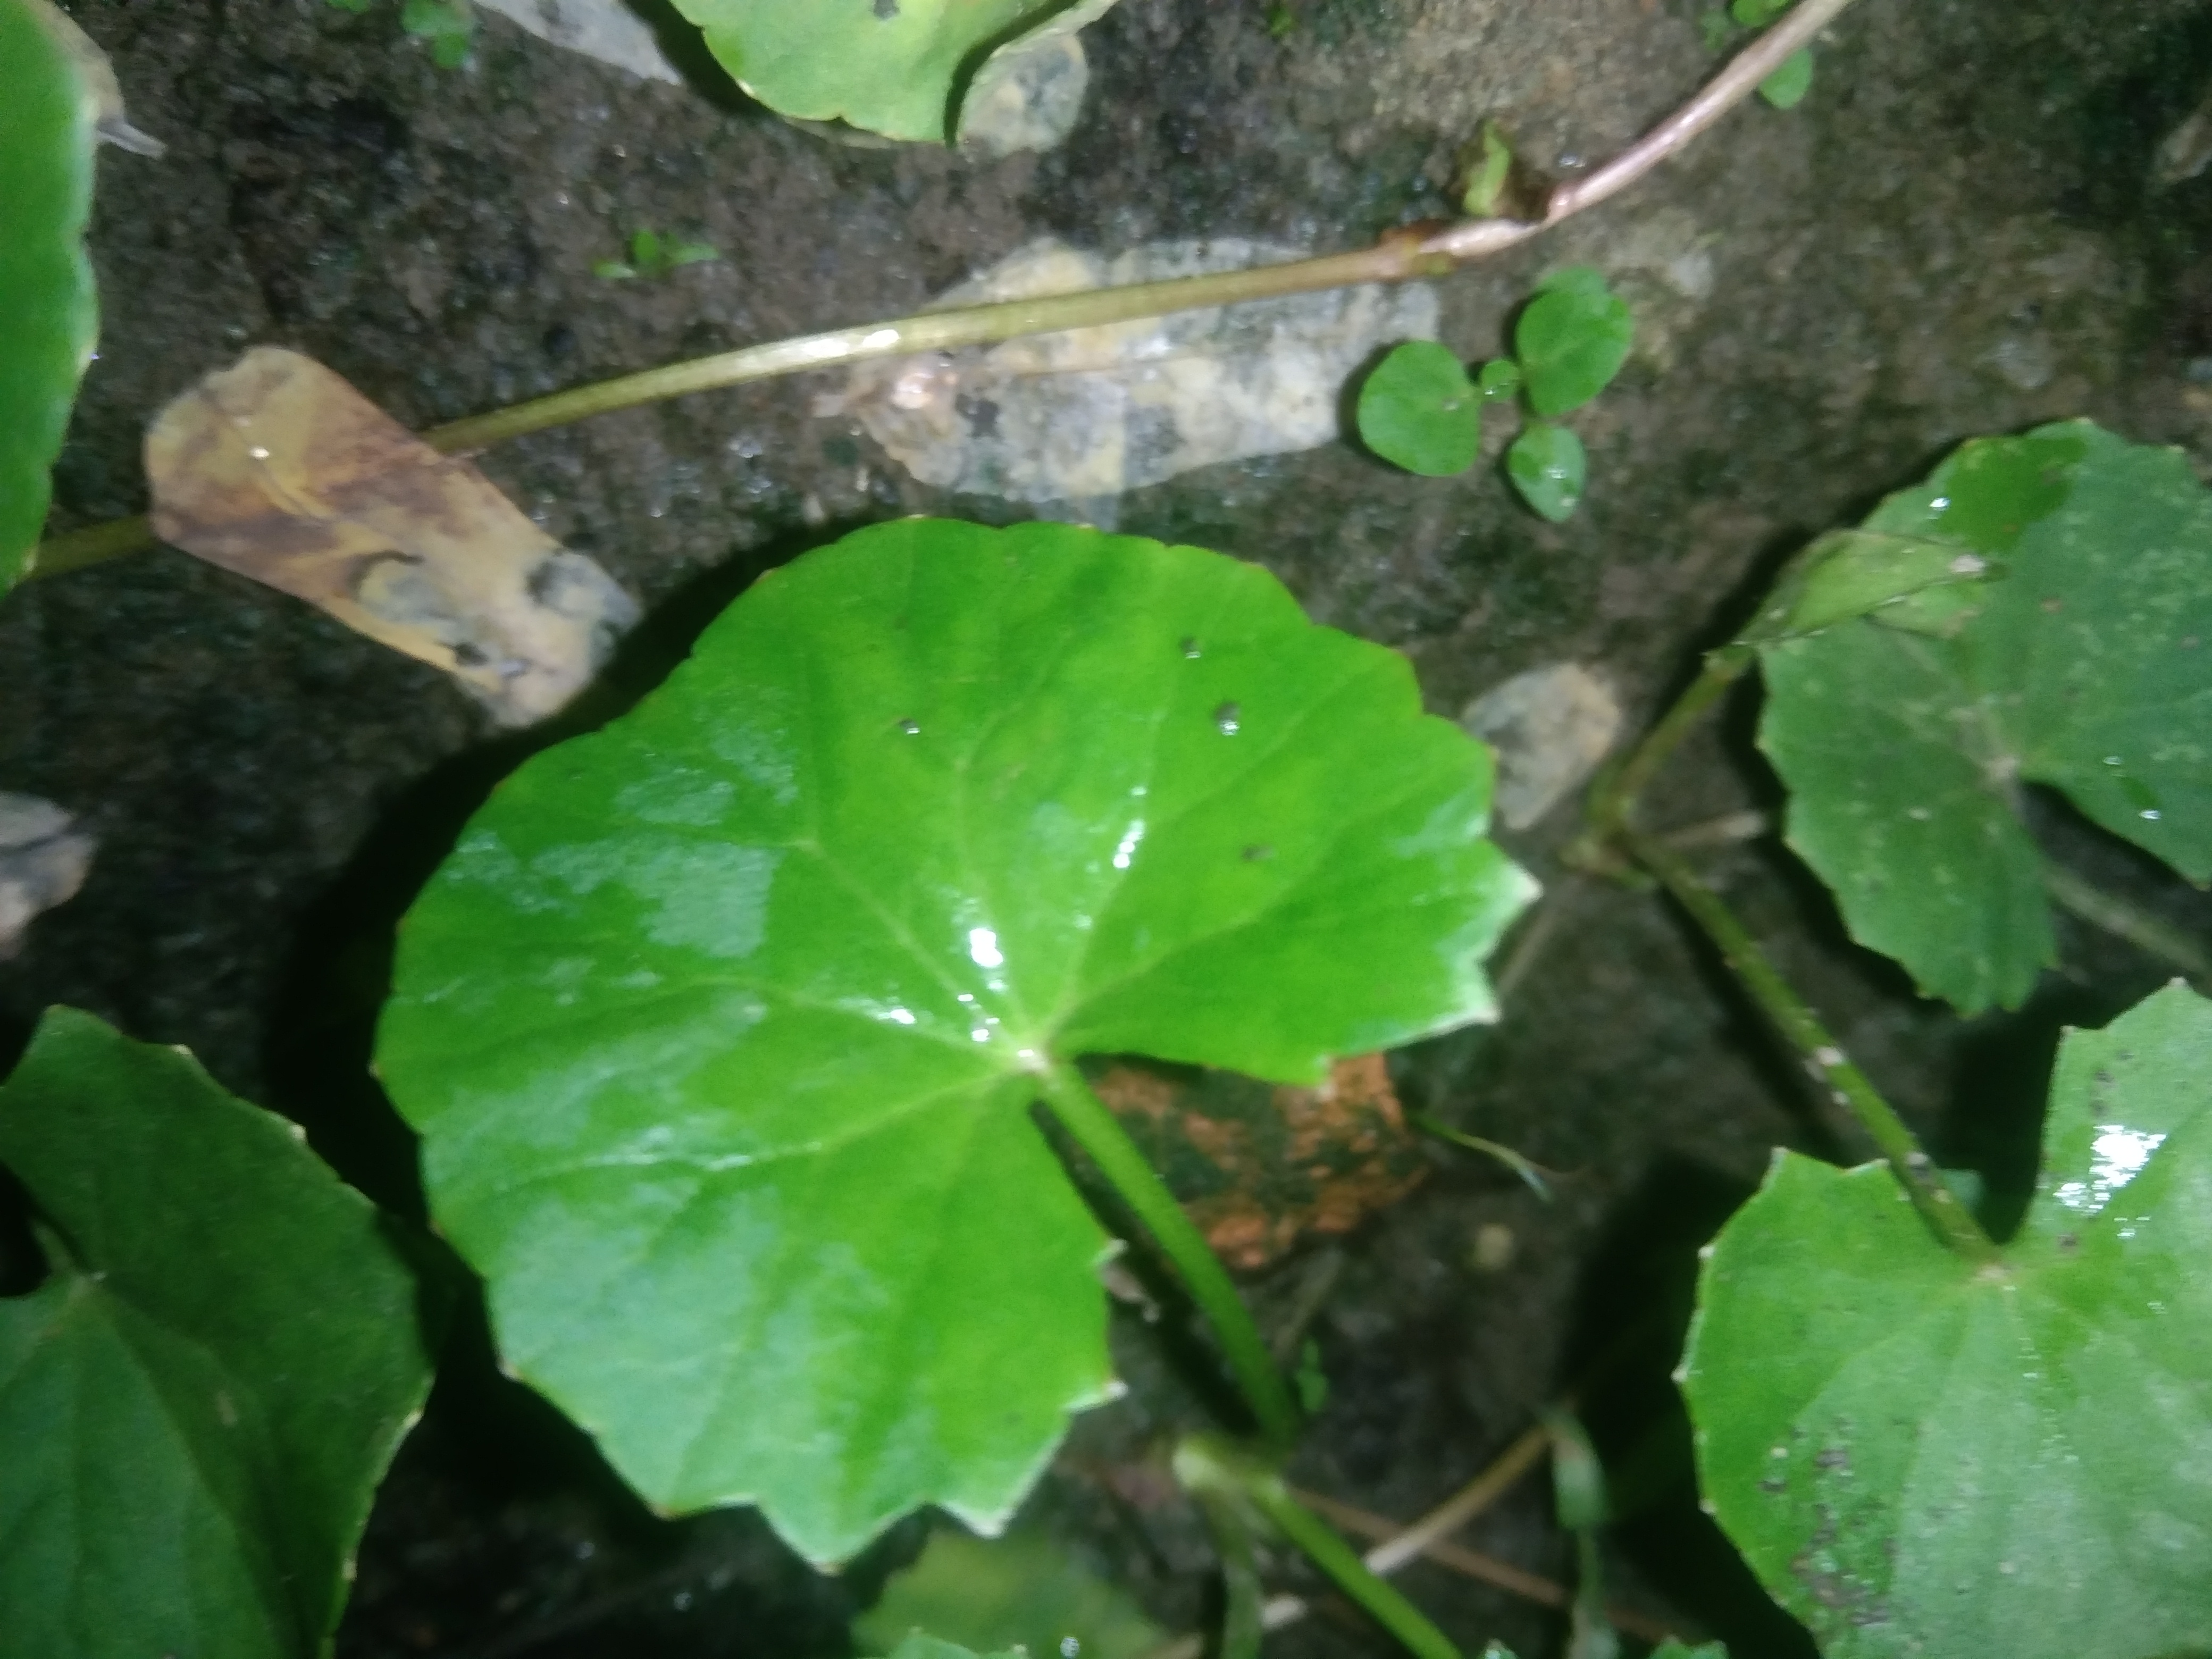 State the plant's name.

thankuni
